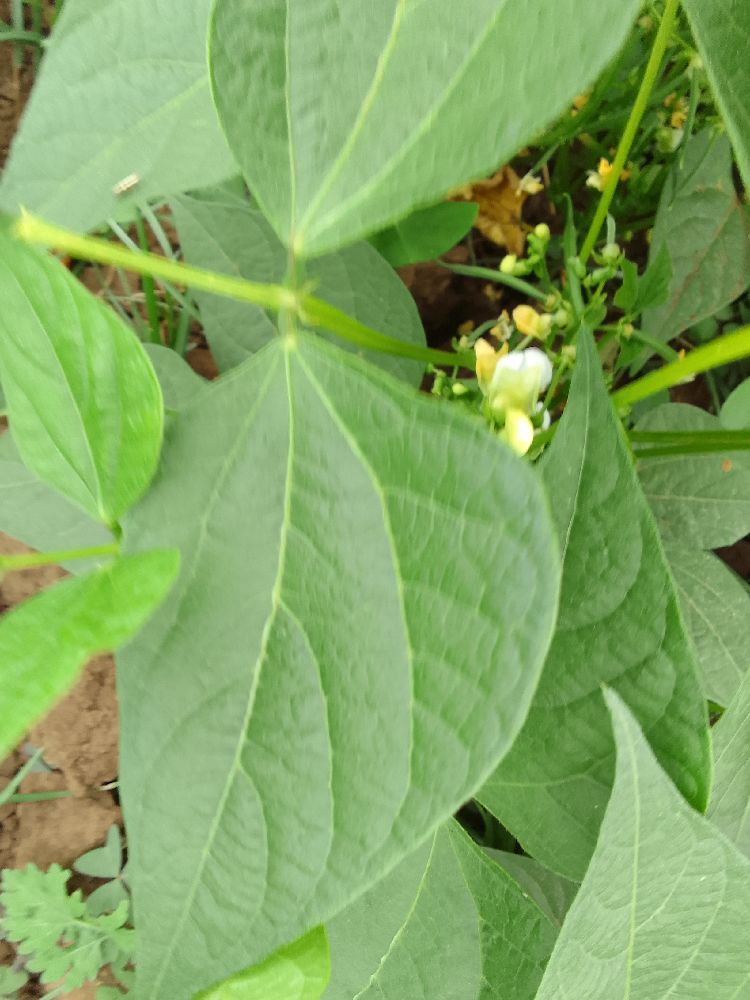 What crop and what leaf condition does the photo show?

common bean, healthy
